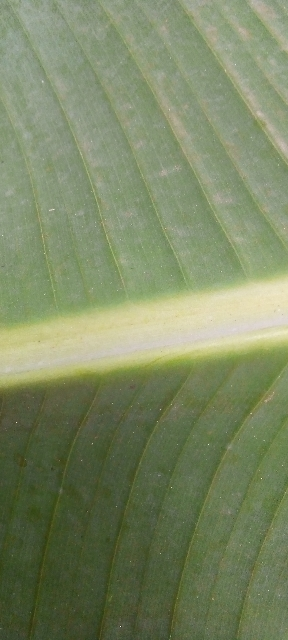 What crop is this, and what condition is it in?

banana, healthy
